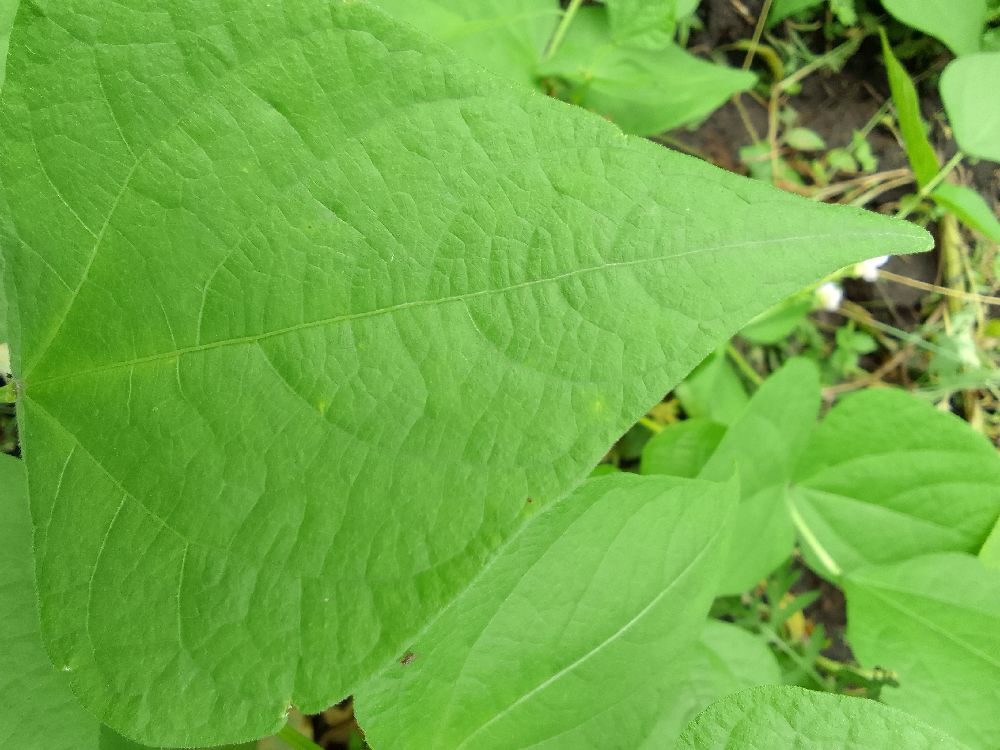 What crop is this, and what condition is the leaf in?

common bean, healthy
